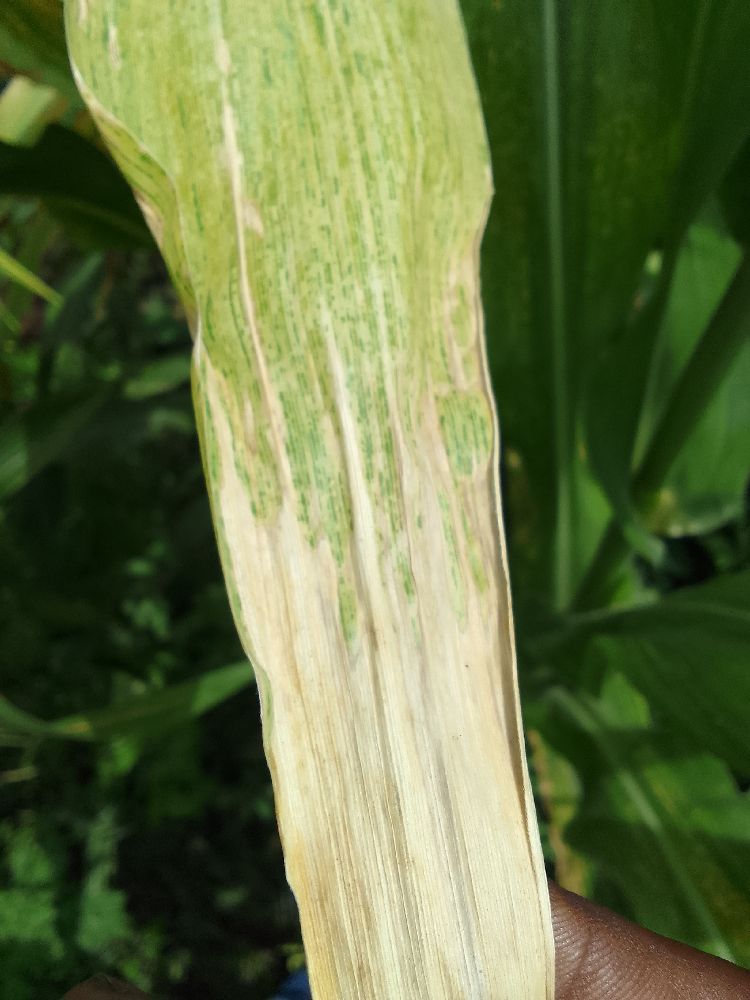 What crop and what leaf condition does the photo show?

maize, maize lethal necrosis
